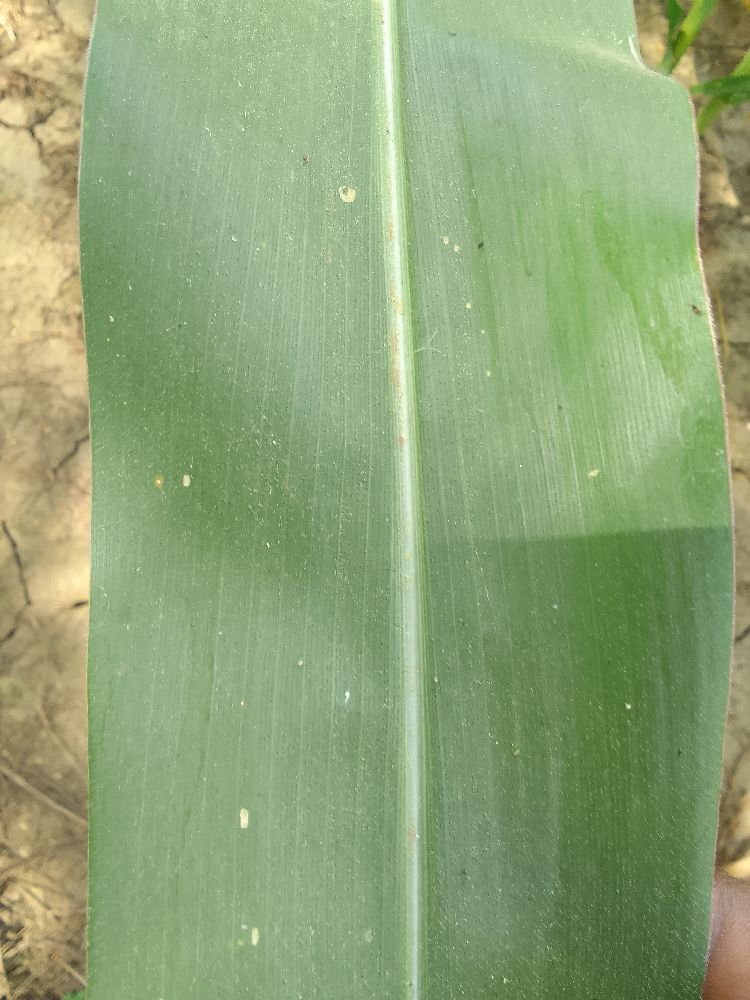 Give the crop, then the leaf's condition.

maize, healthy
